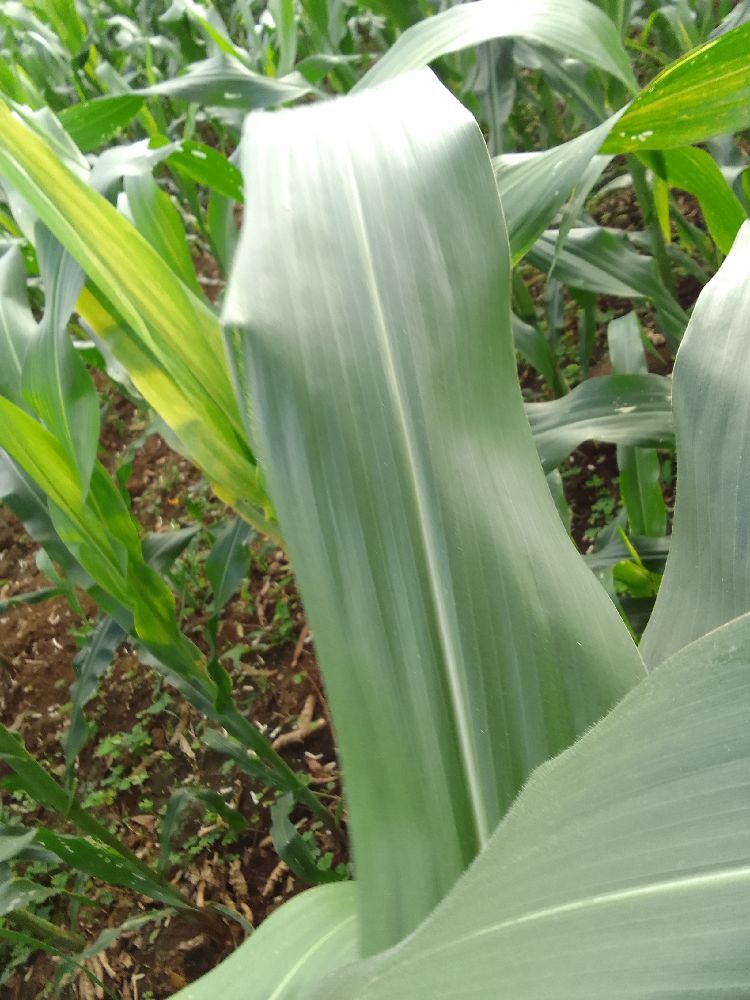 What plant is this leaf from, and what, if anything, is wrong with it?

maize, healthy
